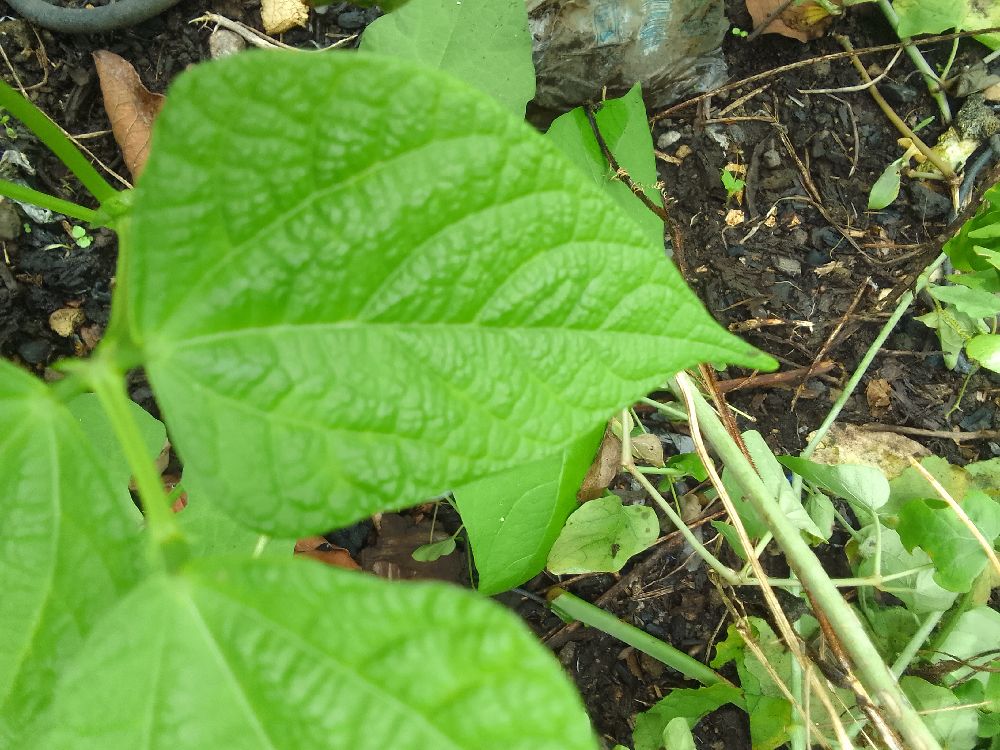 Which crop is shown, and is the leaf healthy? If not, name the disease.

common bean, healthy
